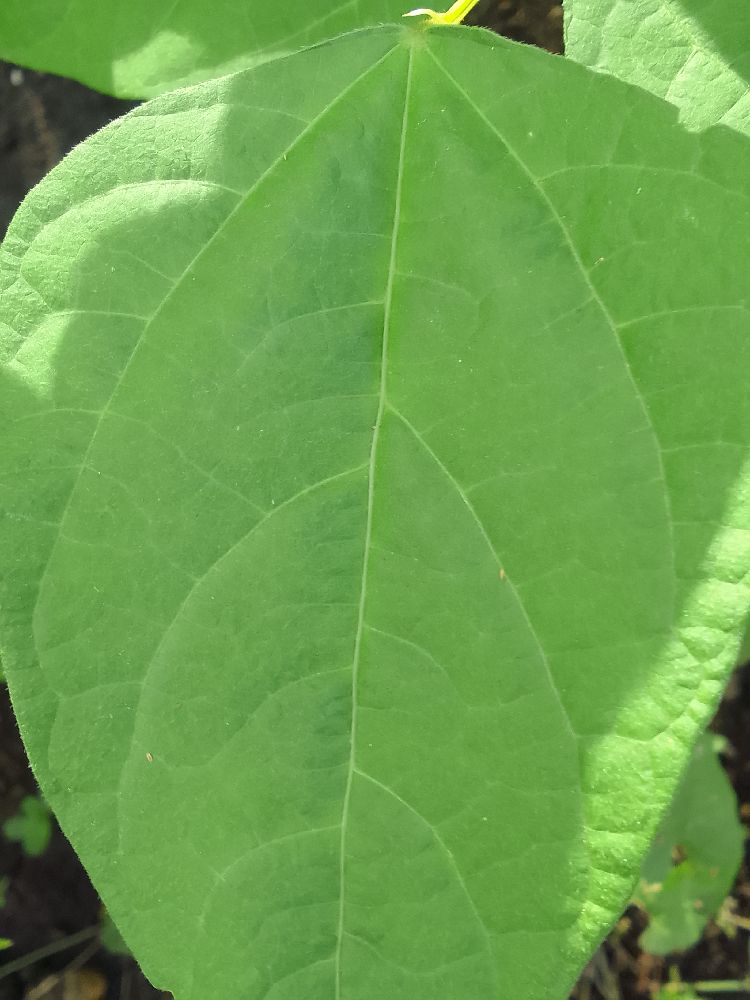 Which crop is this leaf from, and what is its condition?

common bean, healthy
